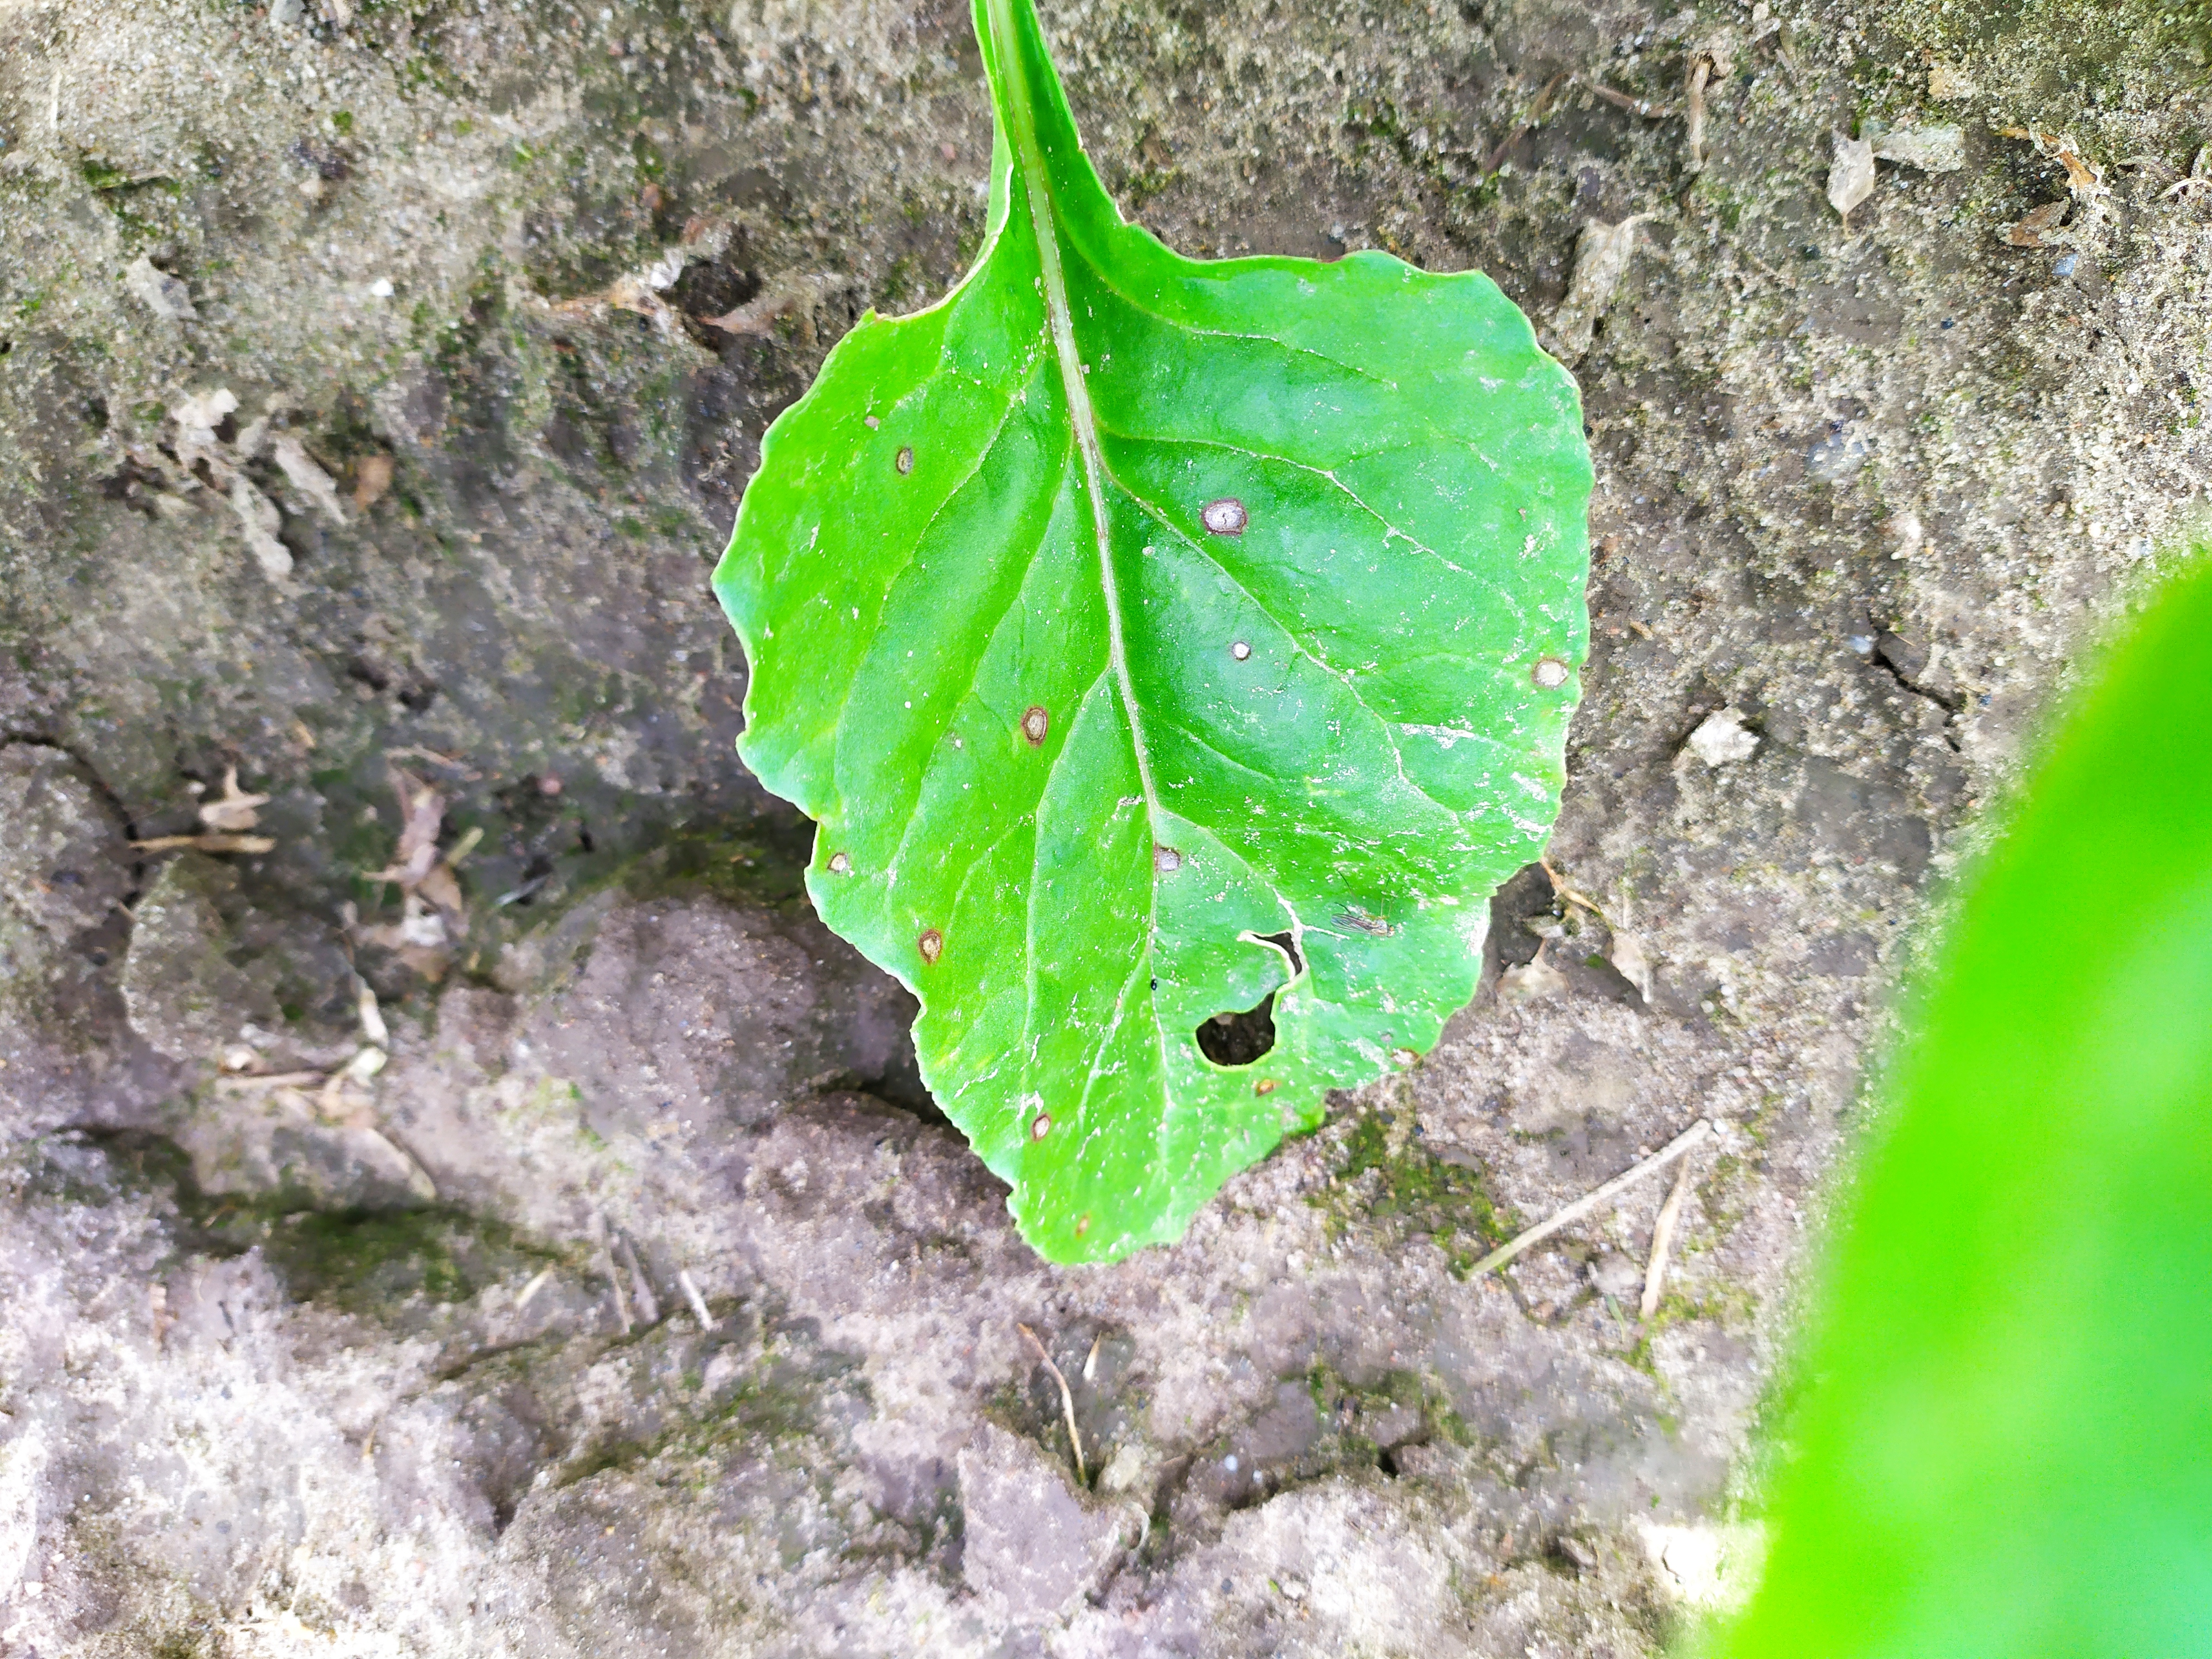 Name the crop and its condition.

beet, cercospora
